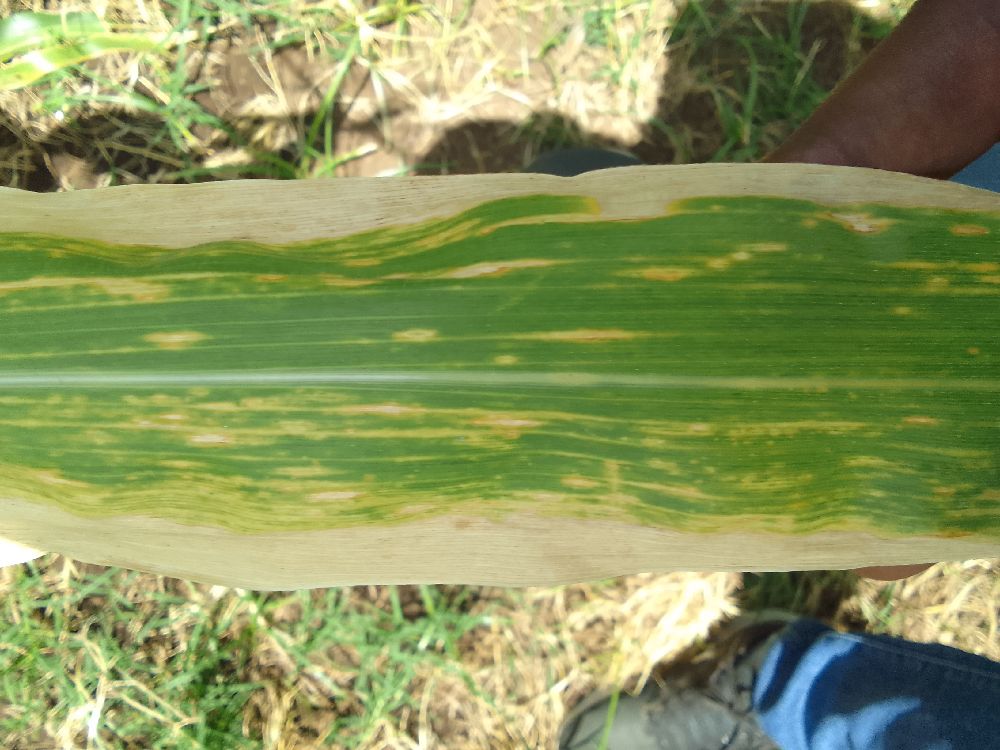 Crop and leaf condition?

maize, maize lethal necrosis
